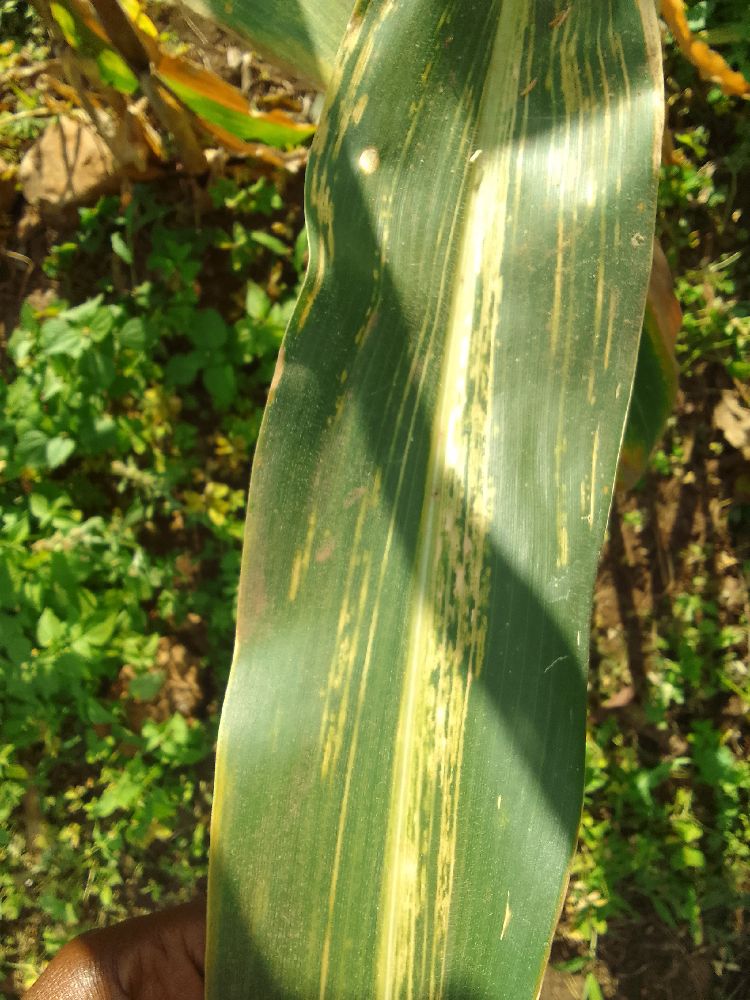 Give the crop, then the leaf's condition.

maize, maize lethal necrosis
